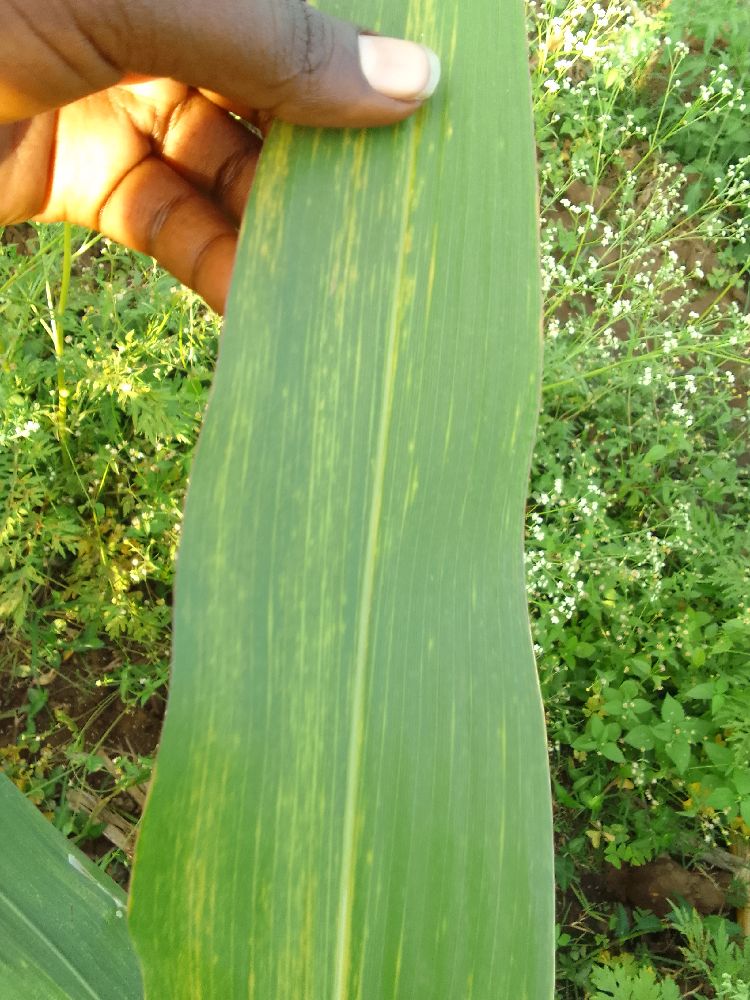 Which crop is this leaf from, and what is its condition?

maize, maize lethal necrosis
